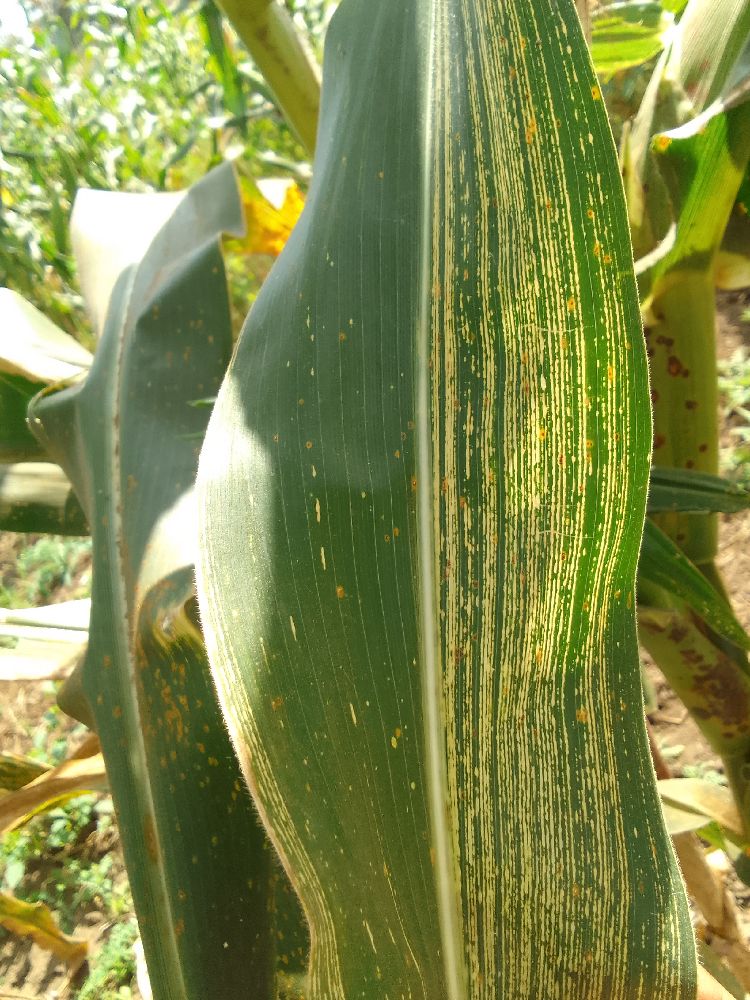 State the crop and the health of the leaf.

maize, maize streak virus
